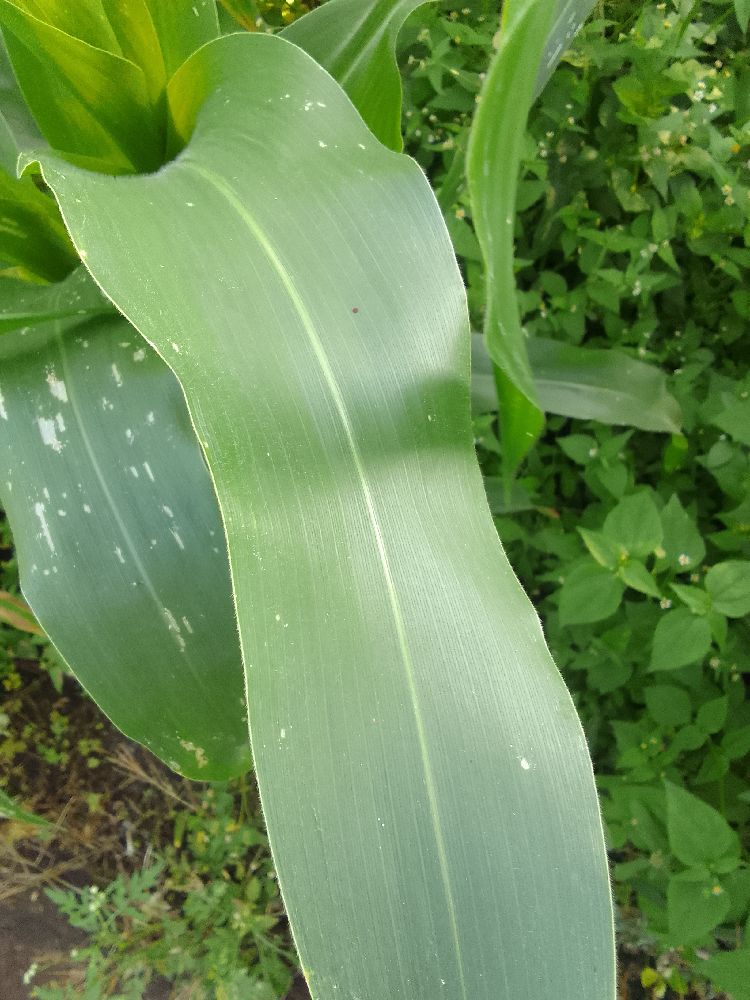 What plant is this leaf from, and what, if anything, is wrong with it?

maize, healthy
